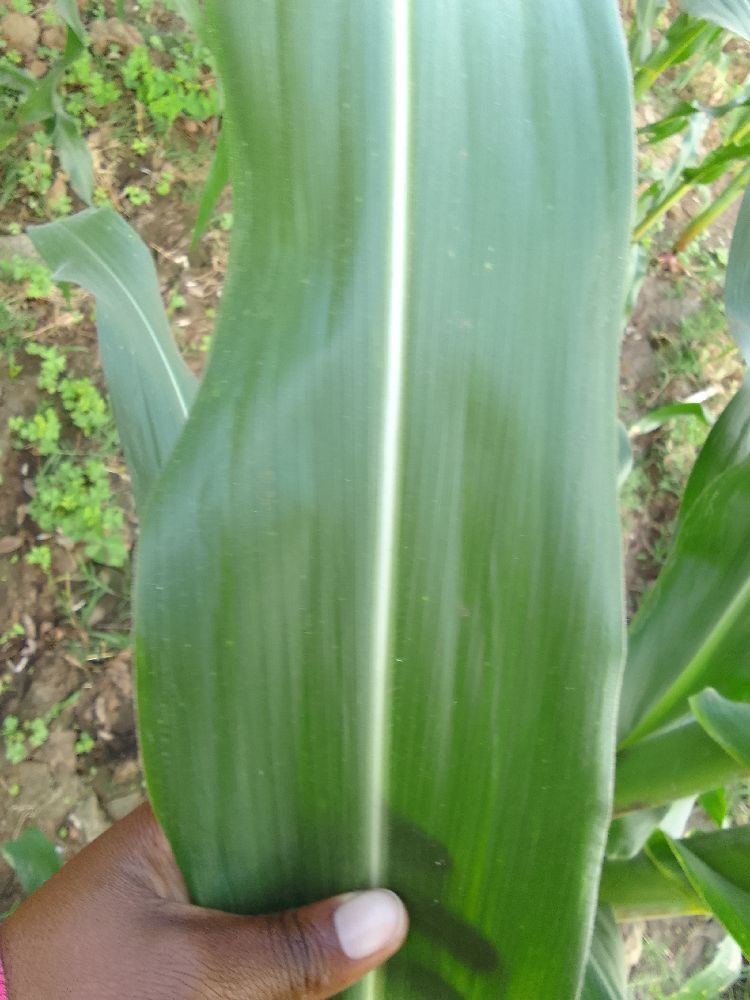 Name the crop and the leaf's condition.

maize, healthy
